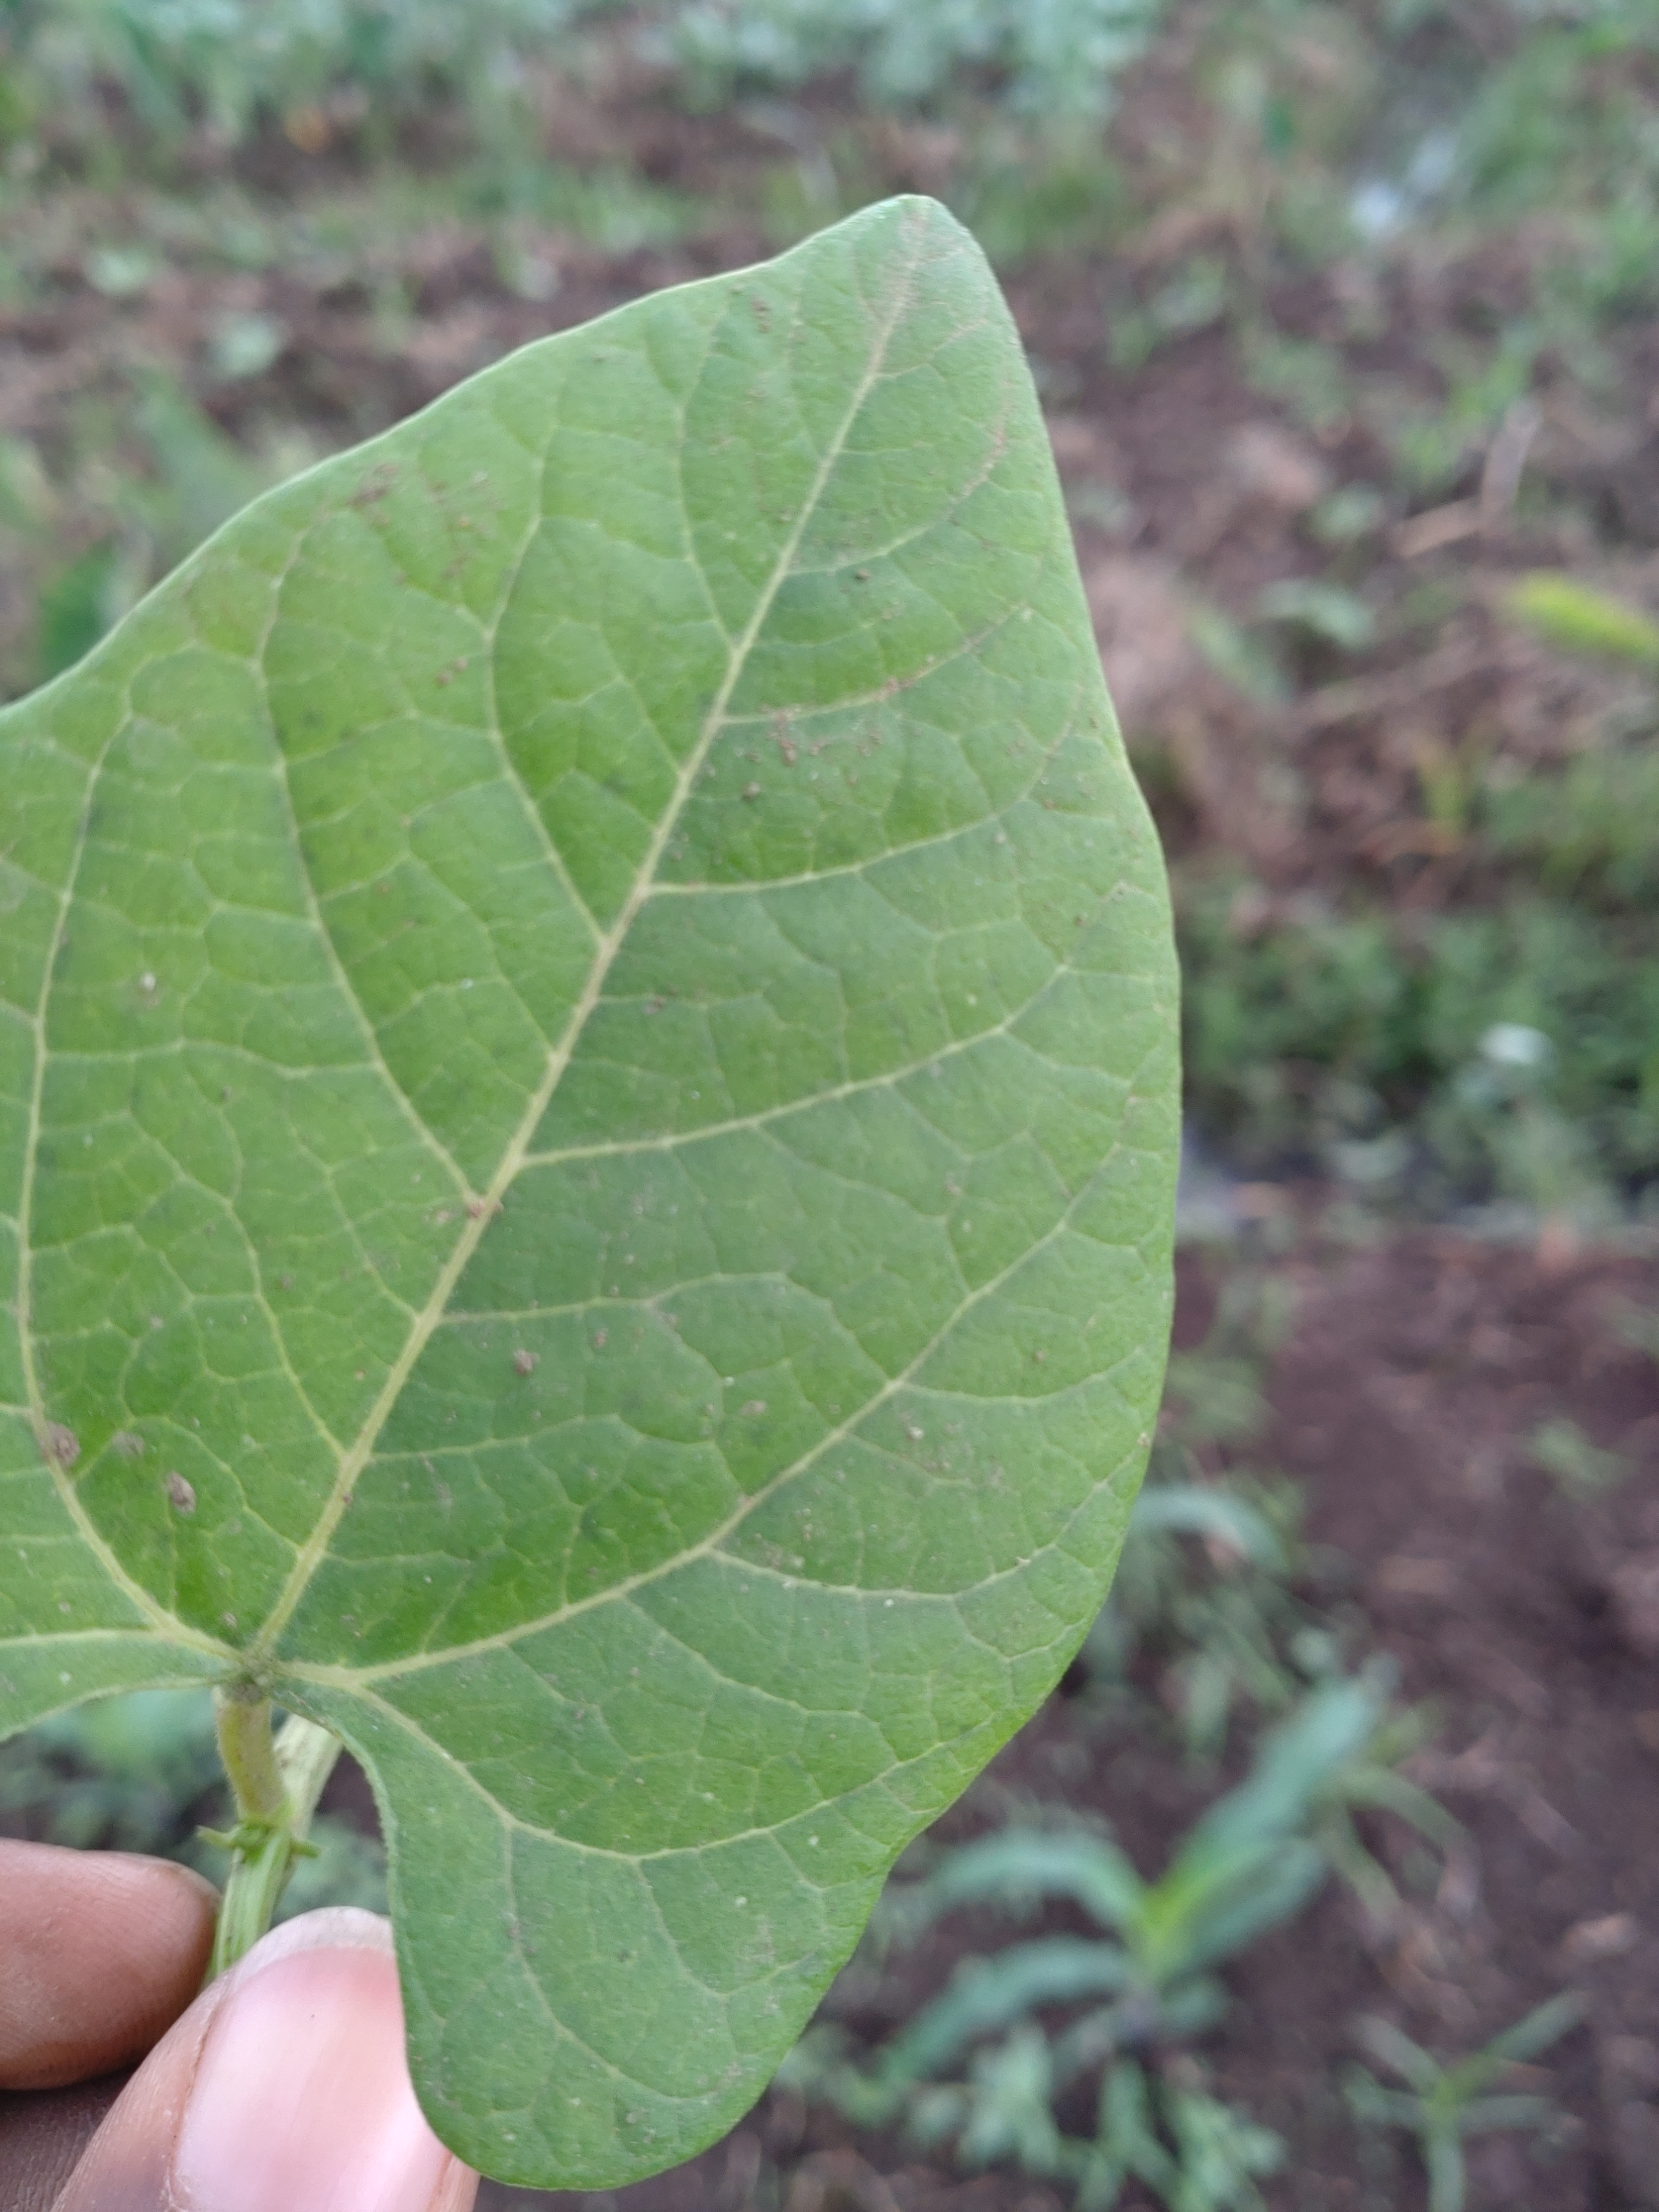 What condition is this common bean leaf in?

healthy
